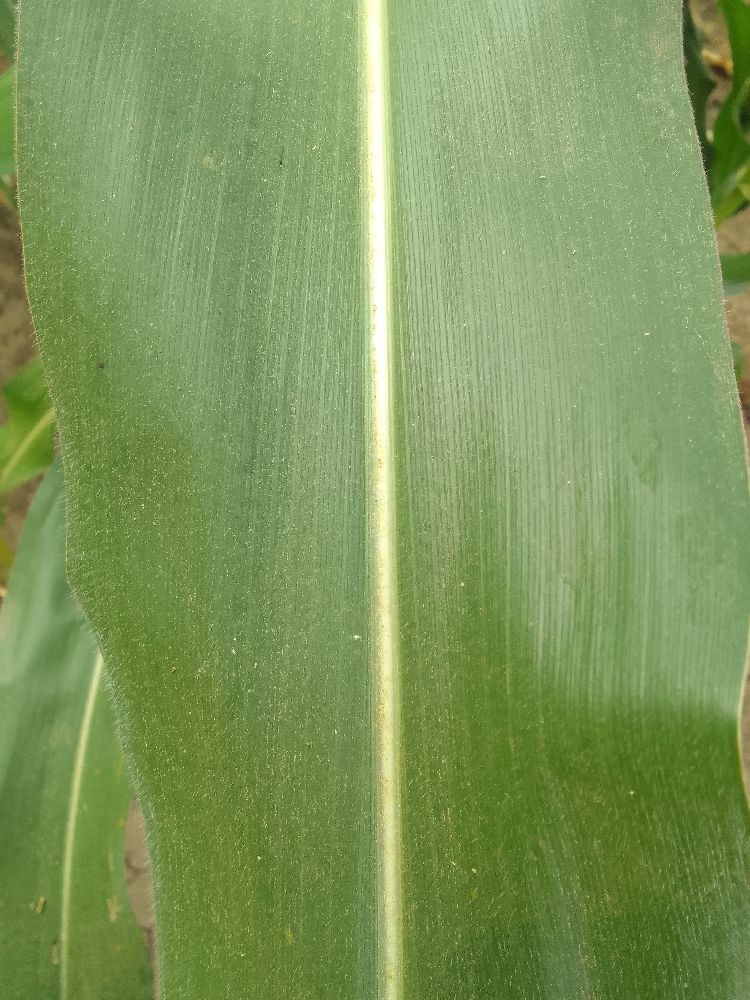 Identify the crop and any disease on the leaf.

maize, healthy
